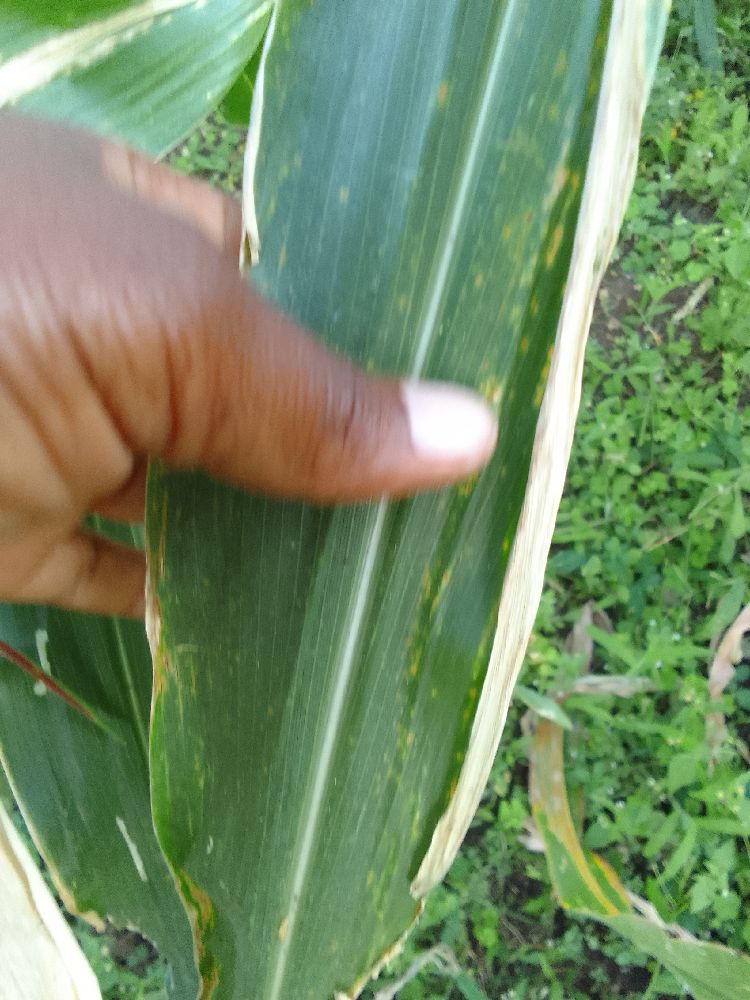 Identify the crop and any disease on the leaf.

maize, maize lethal necrosis
